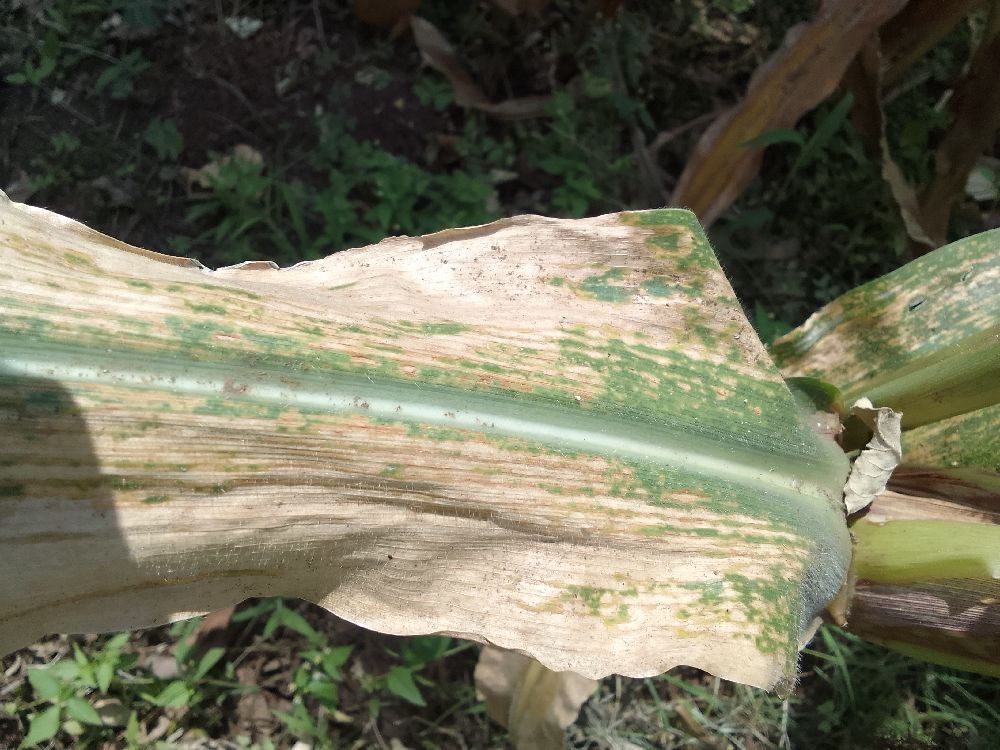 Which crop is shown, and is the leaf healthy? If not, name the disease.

maize, maize lethal necrosis
